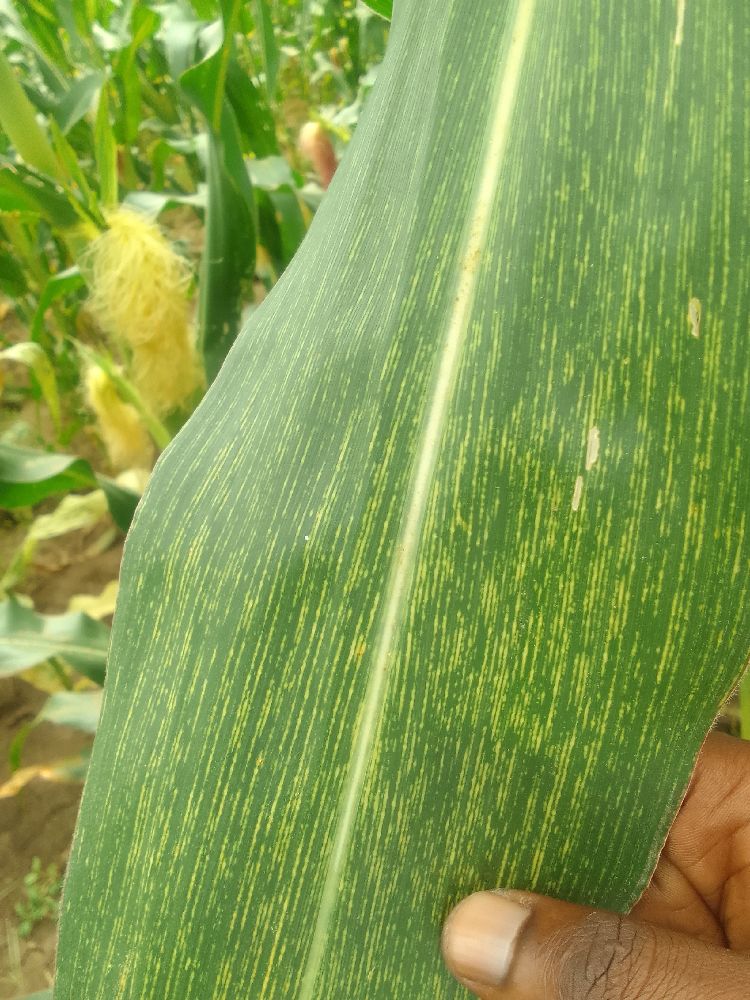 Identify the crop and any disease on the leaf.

maize, maize streak virus
